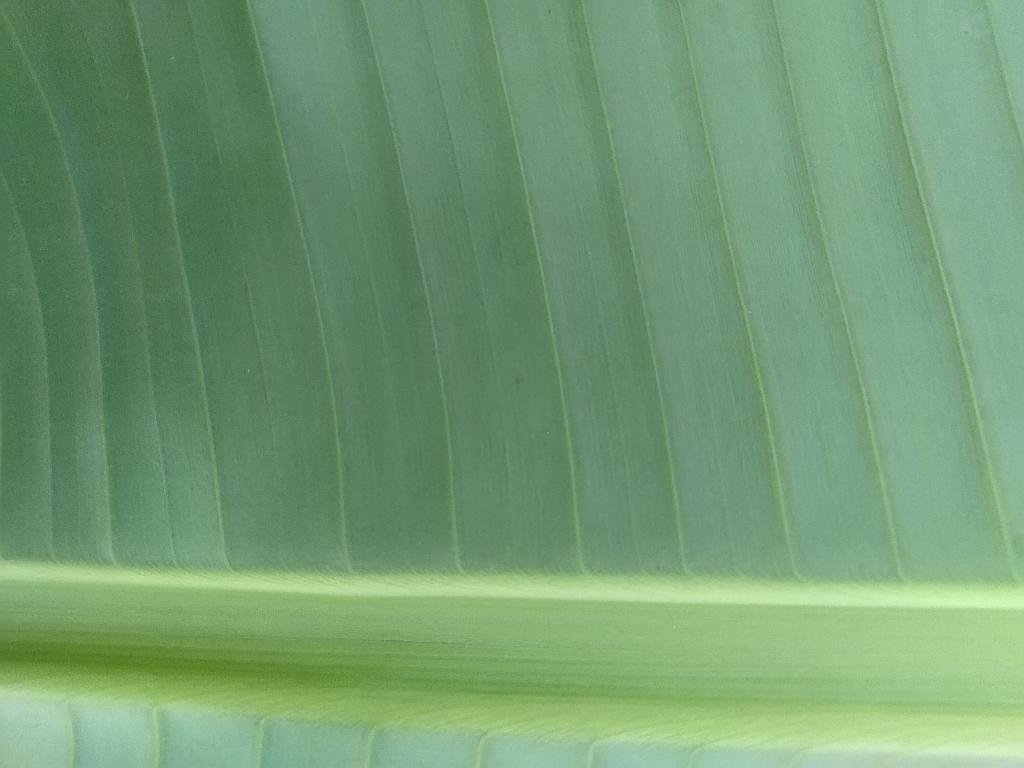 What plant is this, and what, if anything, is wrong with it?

banana, healthy
